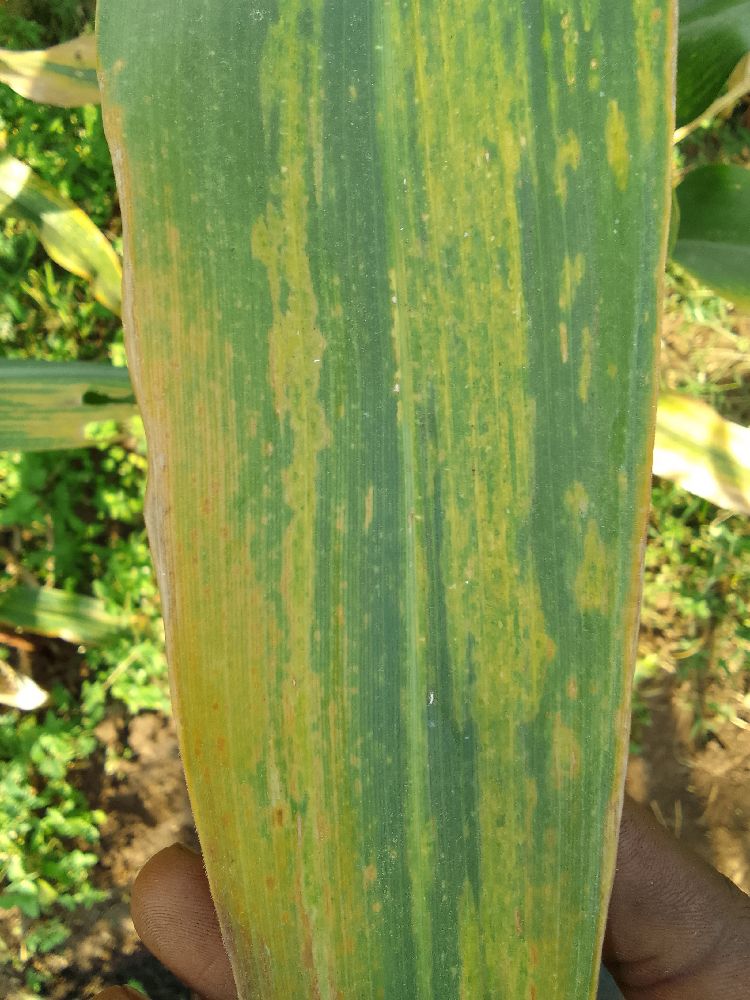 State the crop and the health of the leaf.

maize, maize lethal necrosis
